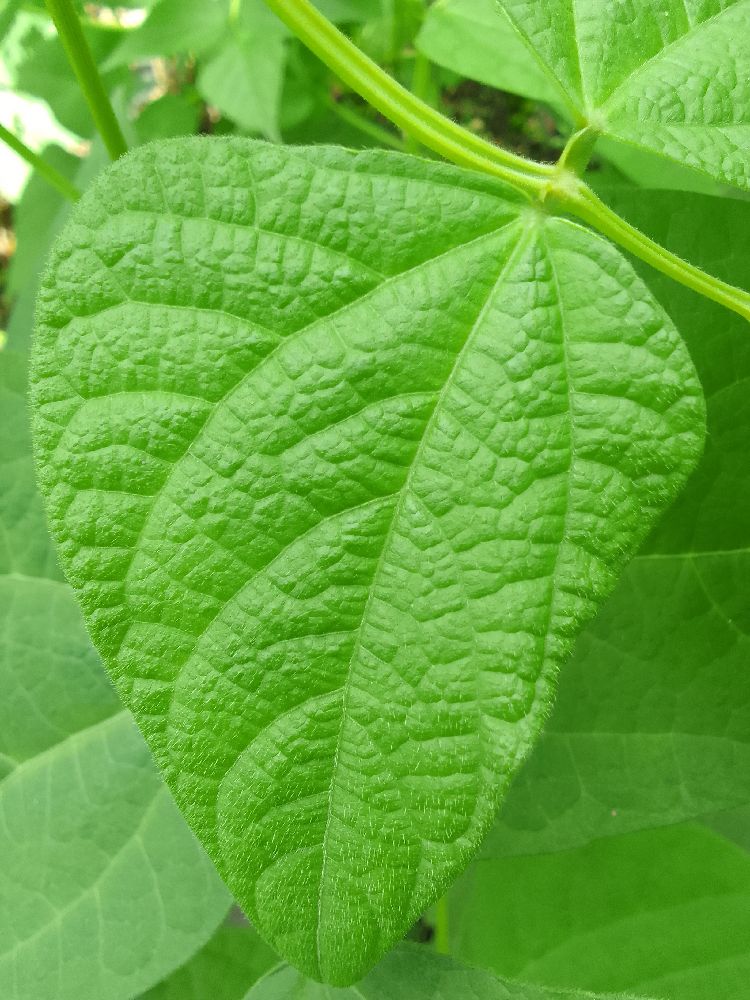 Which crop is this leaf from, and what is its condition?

common bean, healthy
